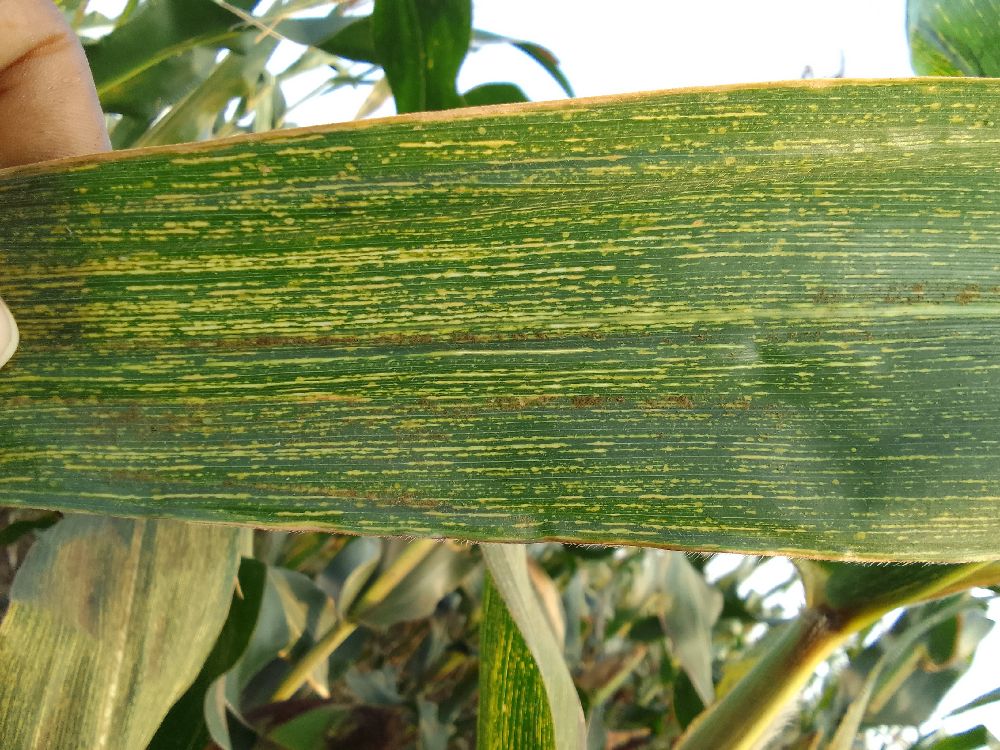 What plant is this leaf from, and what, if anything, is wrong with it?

maize, maize streak virus
